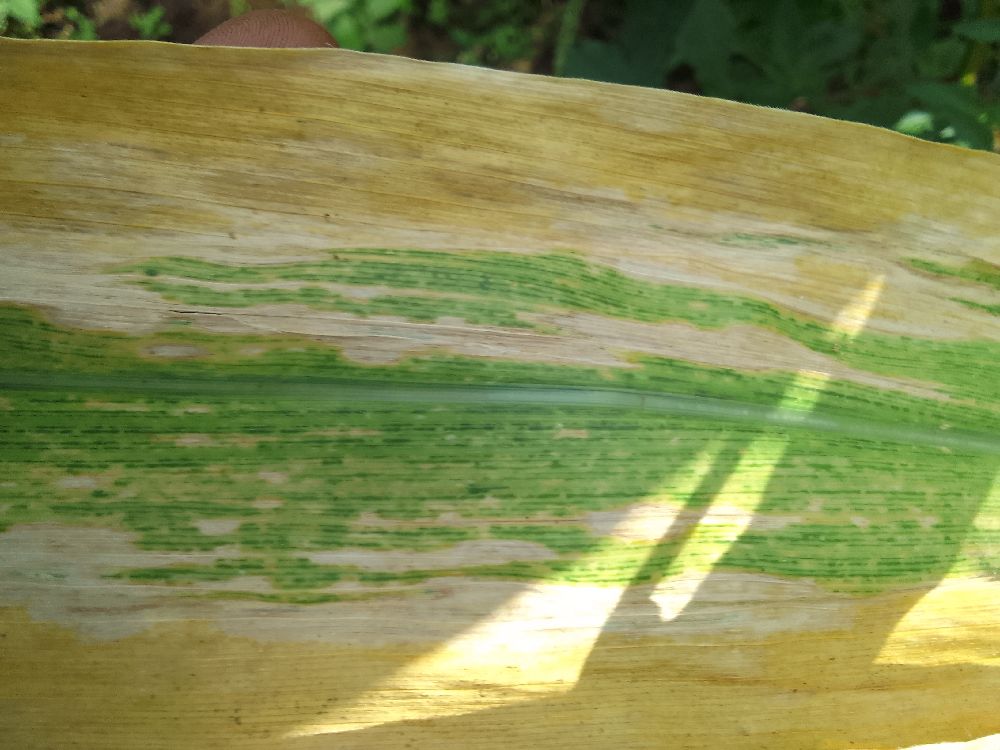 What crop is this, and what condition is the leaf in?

maize, maize lethal necrosis
